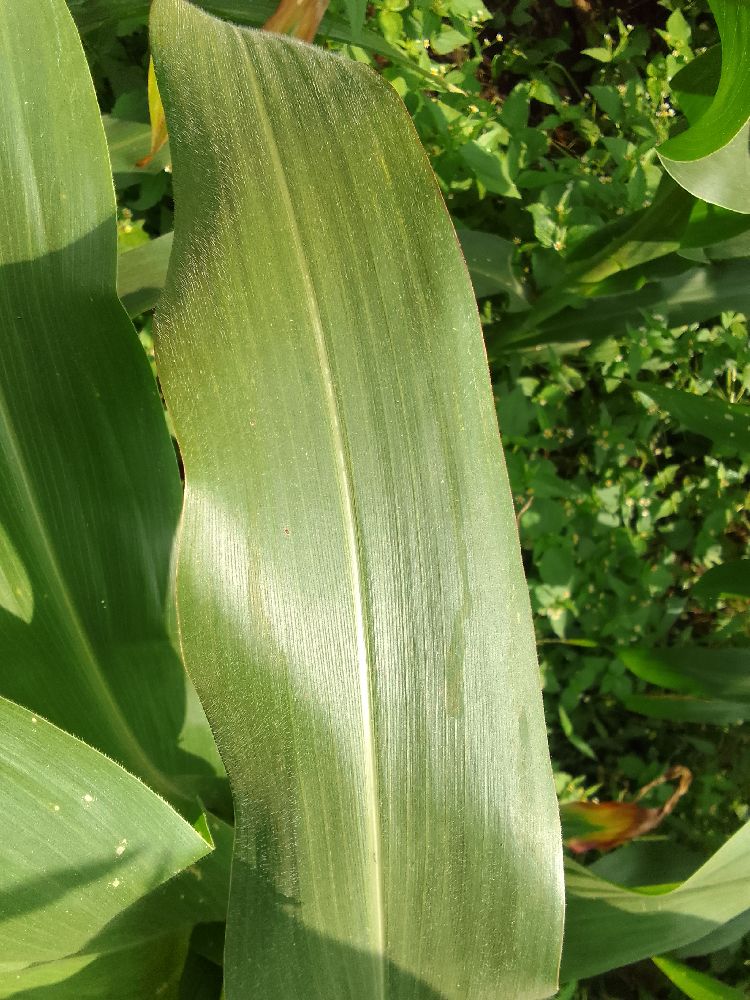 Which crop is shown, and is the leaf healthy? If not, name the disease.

maize, healthy
